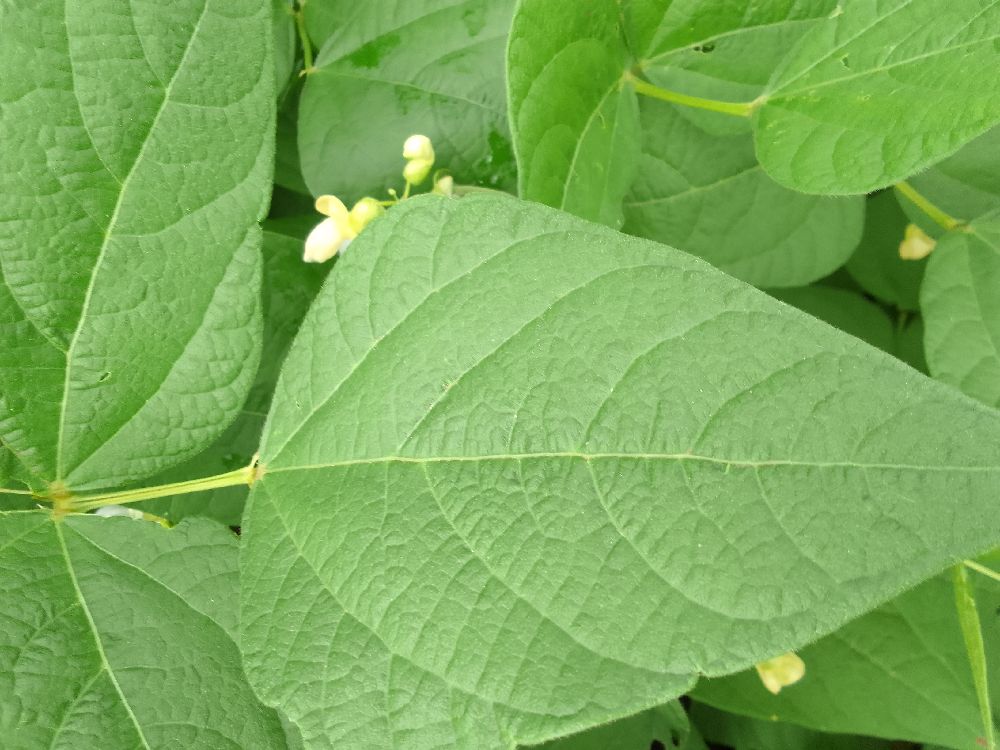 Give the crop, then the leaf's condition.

common bean, healthy
